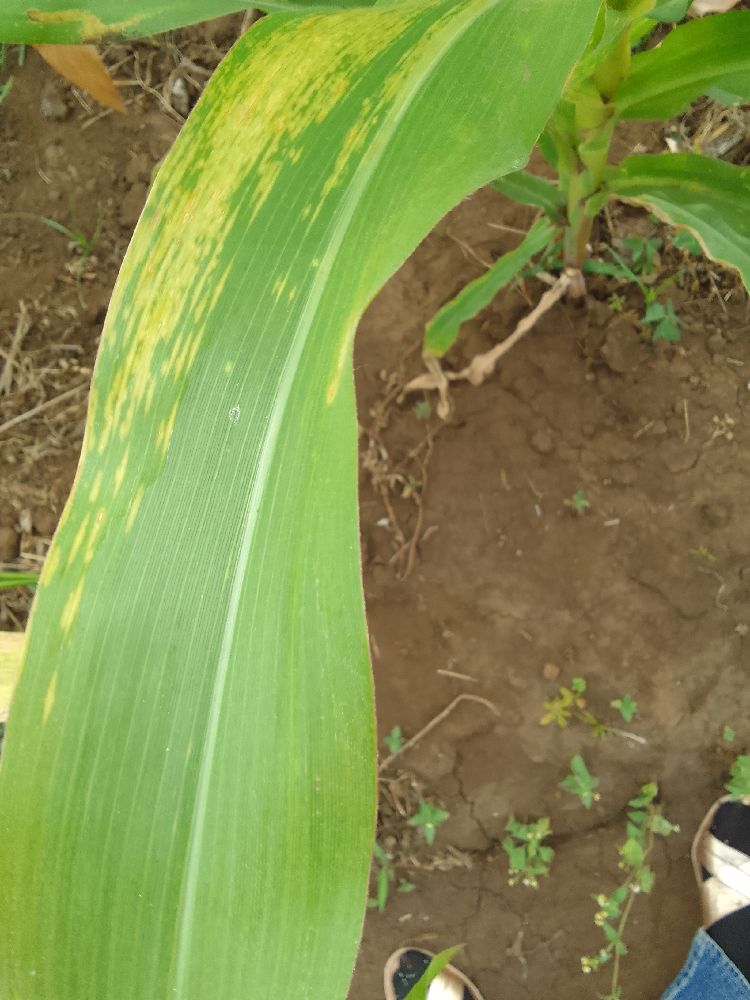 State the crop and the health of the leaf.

maize, maize lethal necrosis
